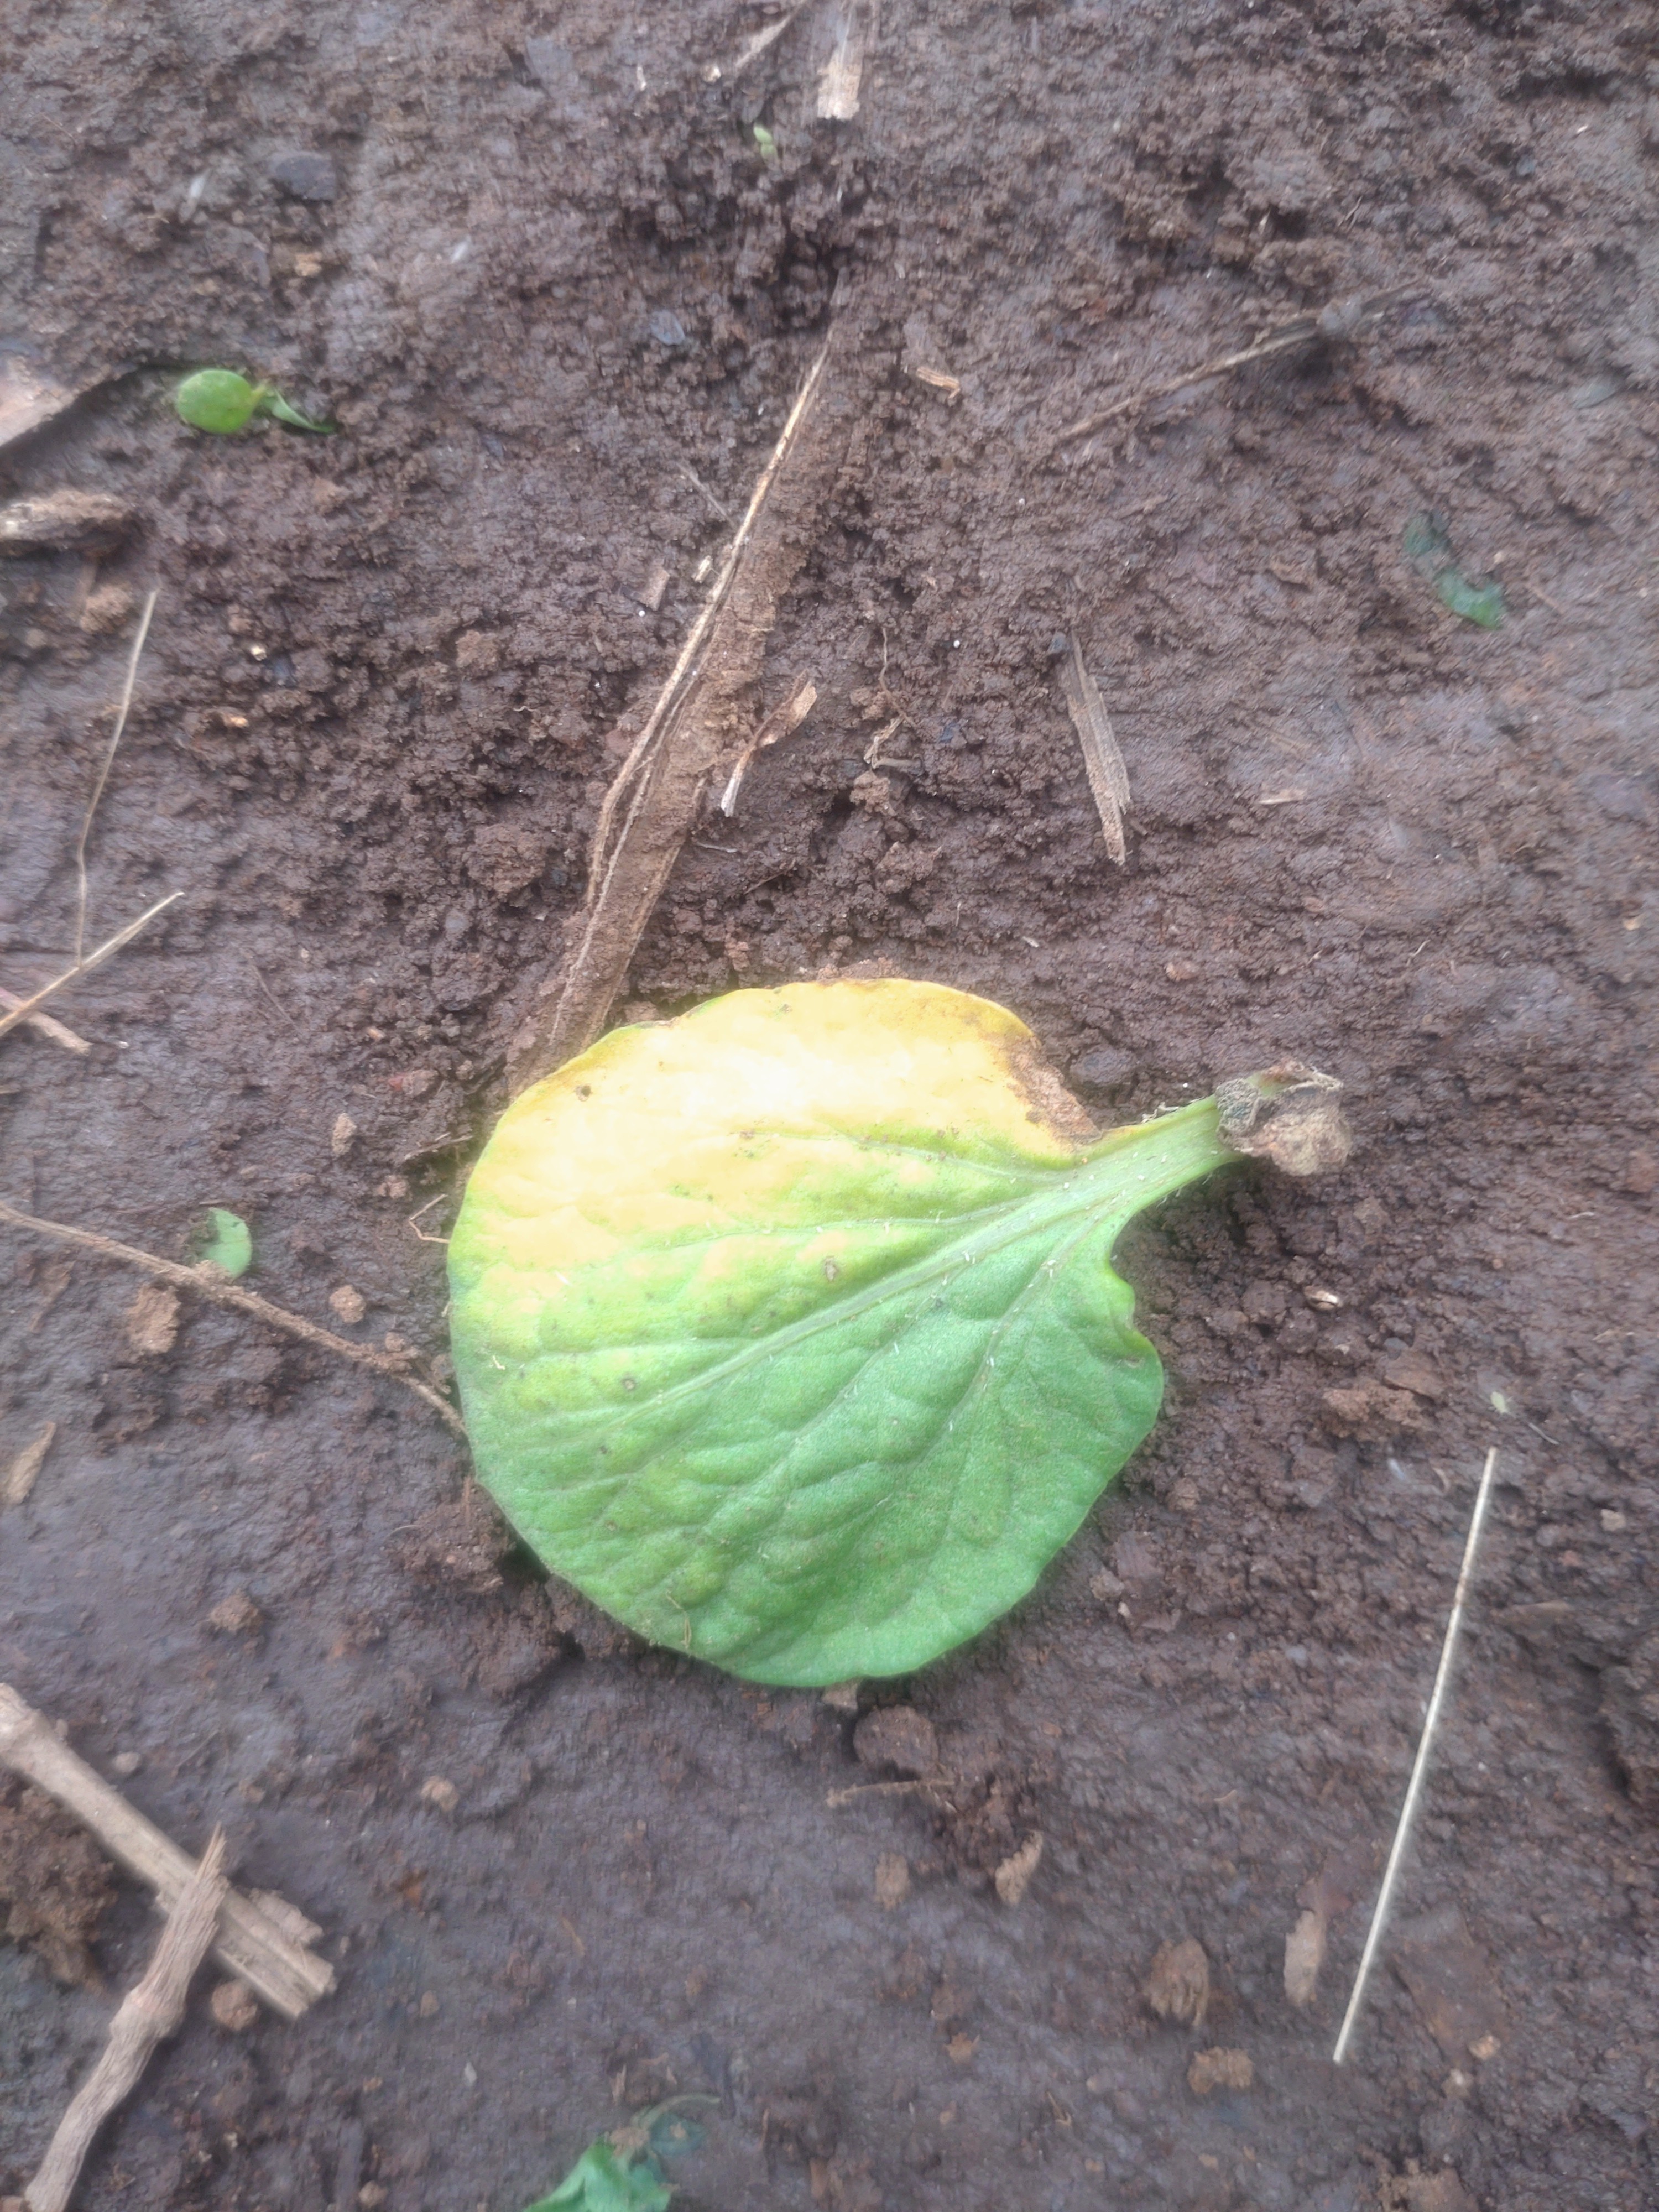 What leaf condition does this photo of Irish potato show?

late blight
